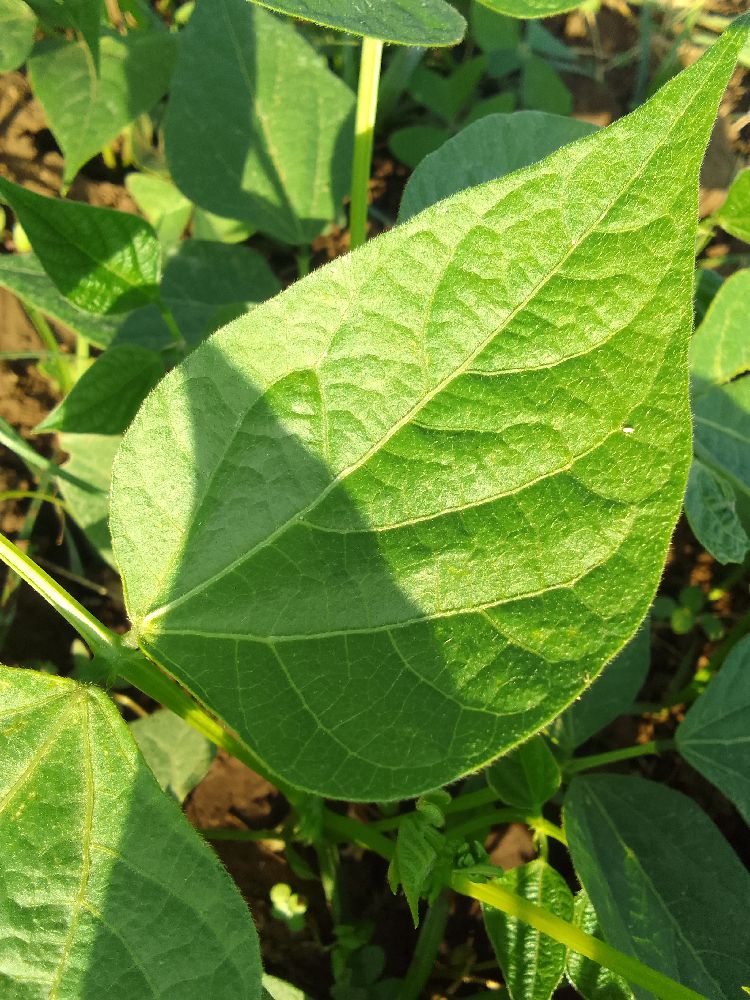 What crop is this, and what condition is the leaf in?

common bean, healthy
